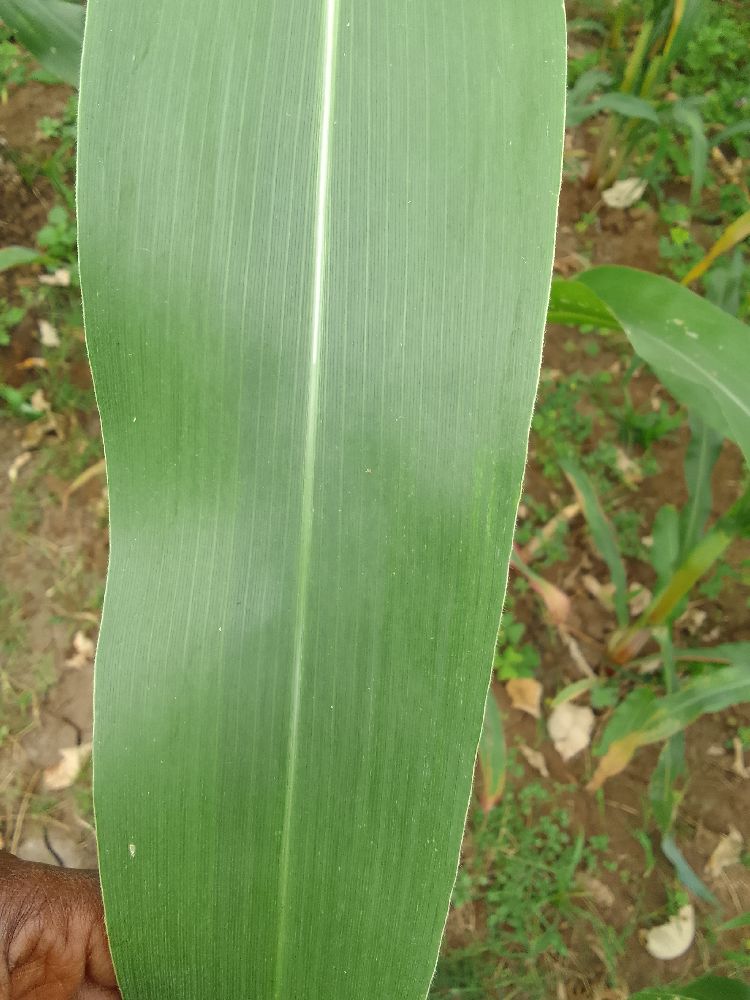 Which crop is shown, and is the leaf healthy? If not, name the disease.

maize, healthy
